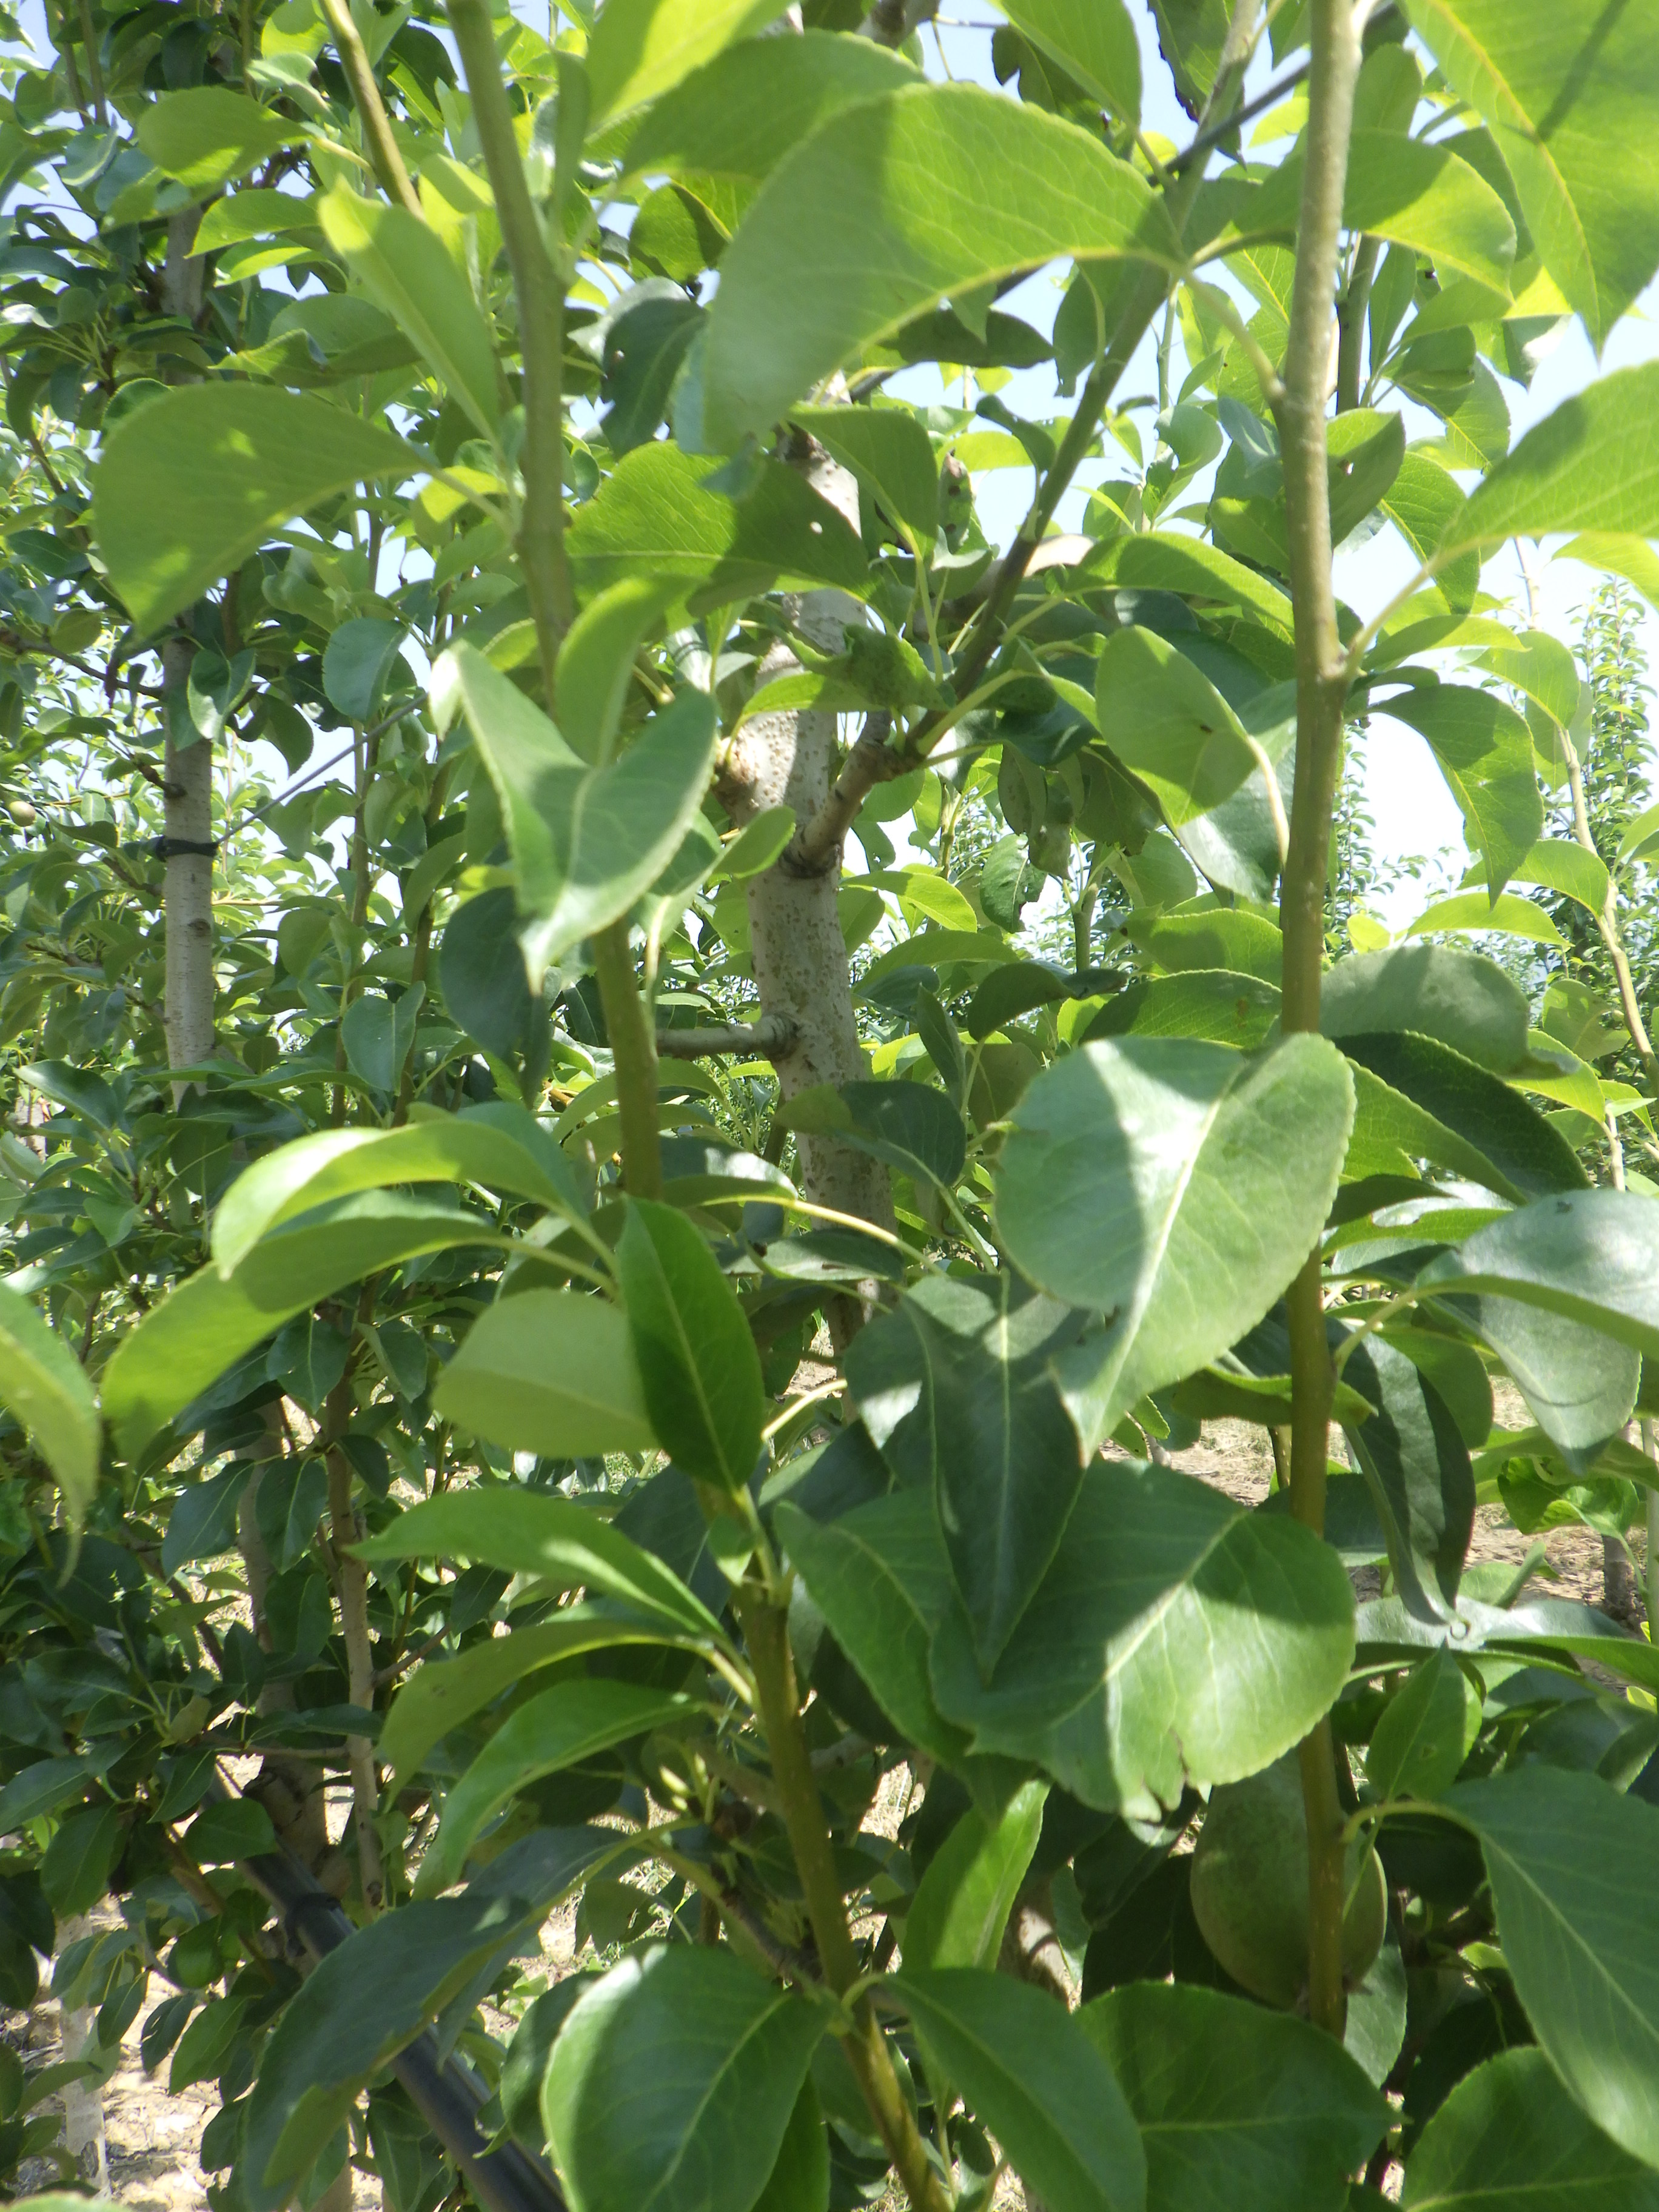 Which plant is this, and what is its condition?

pear, mechanical damage
